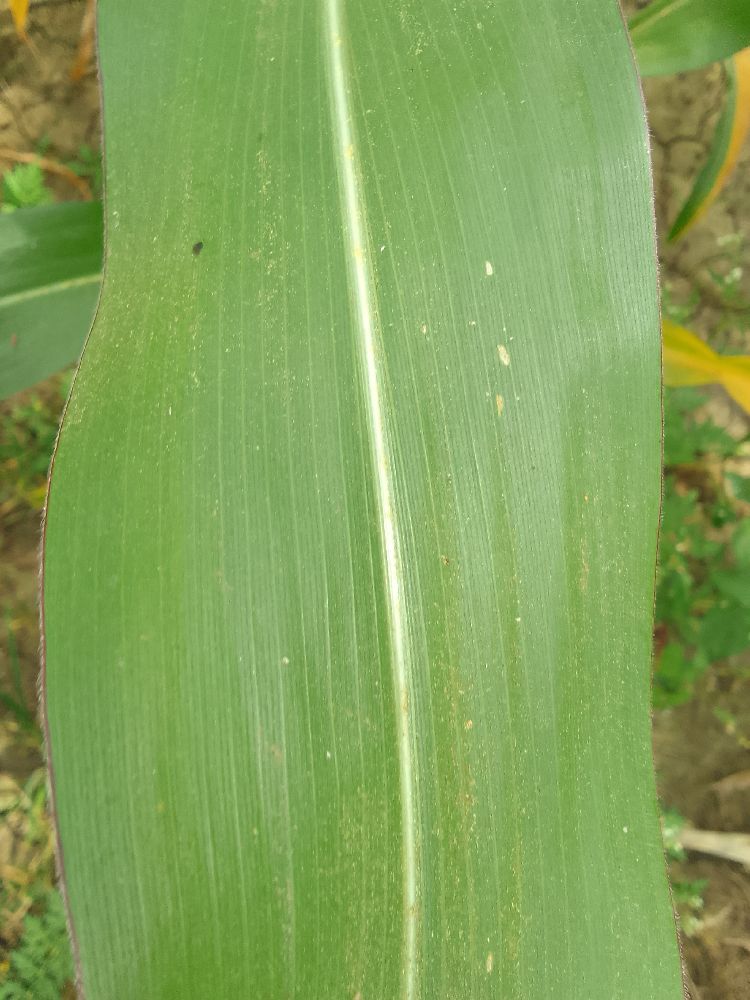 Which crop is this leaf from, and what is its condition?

maize, healthy
